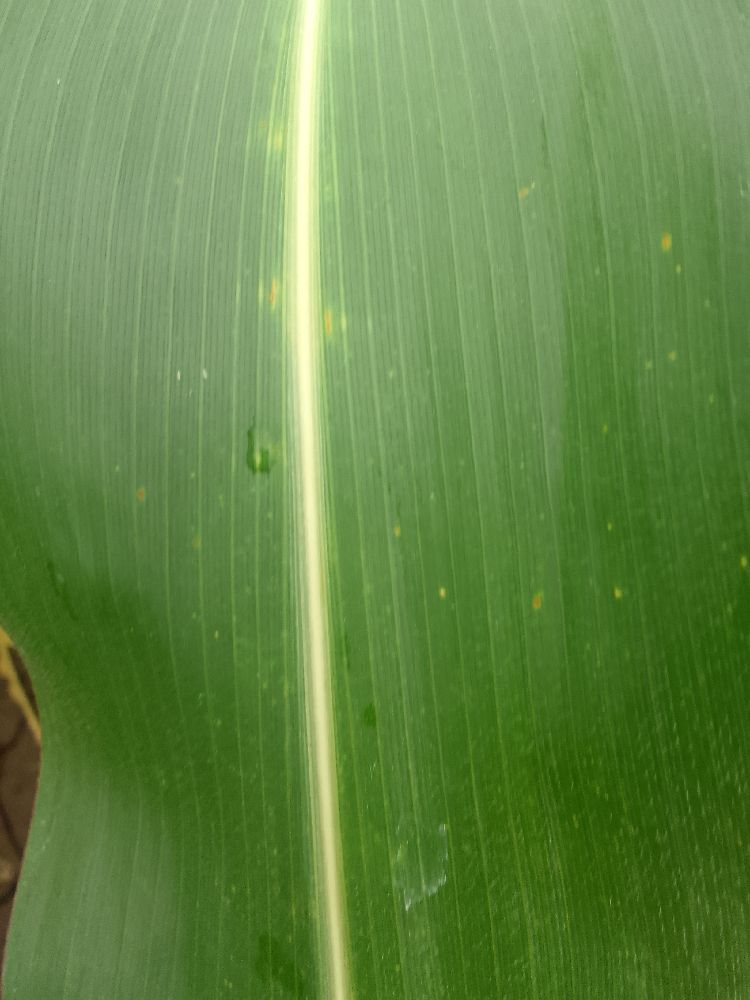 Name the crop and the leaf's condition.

maize, healthy
